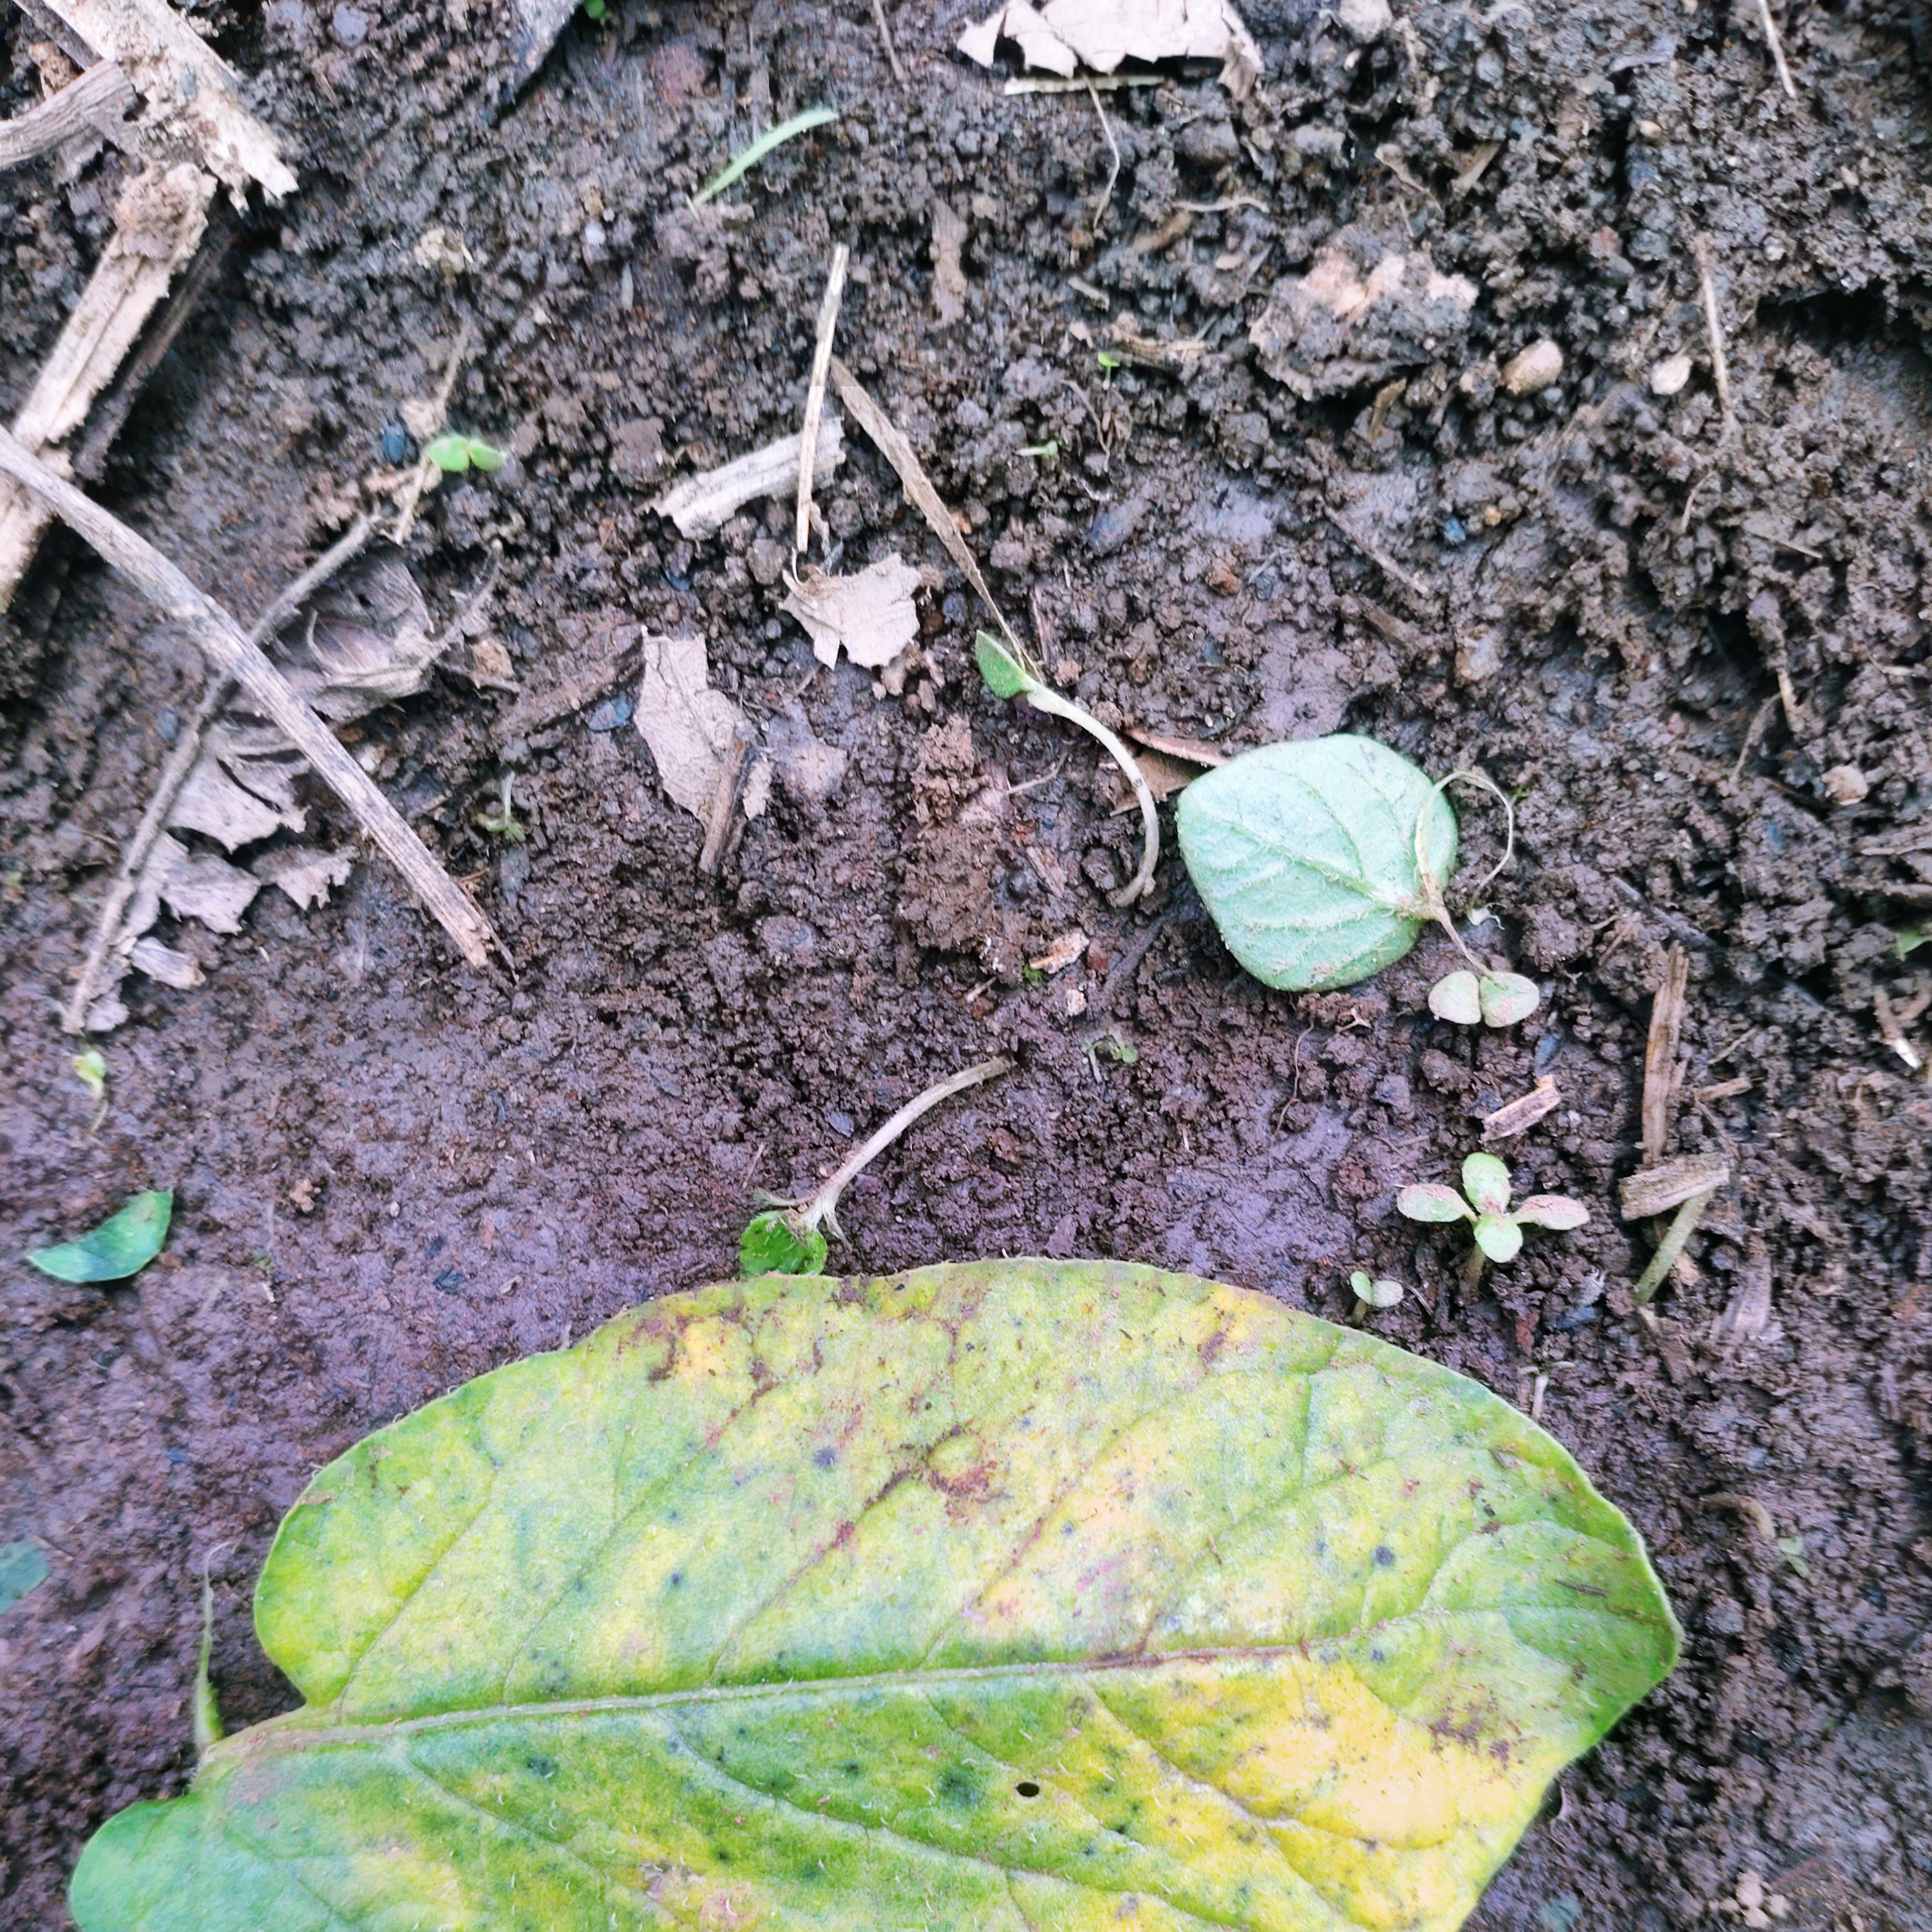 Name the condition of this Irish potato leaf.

late blight
